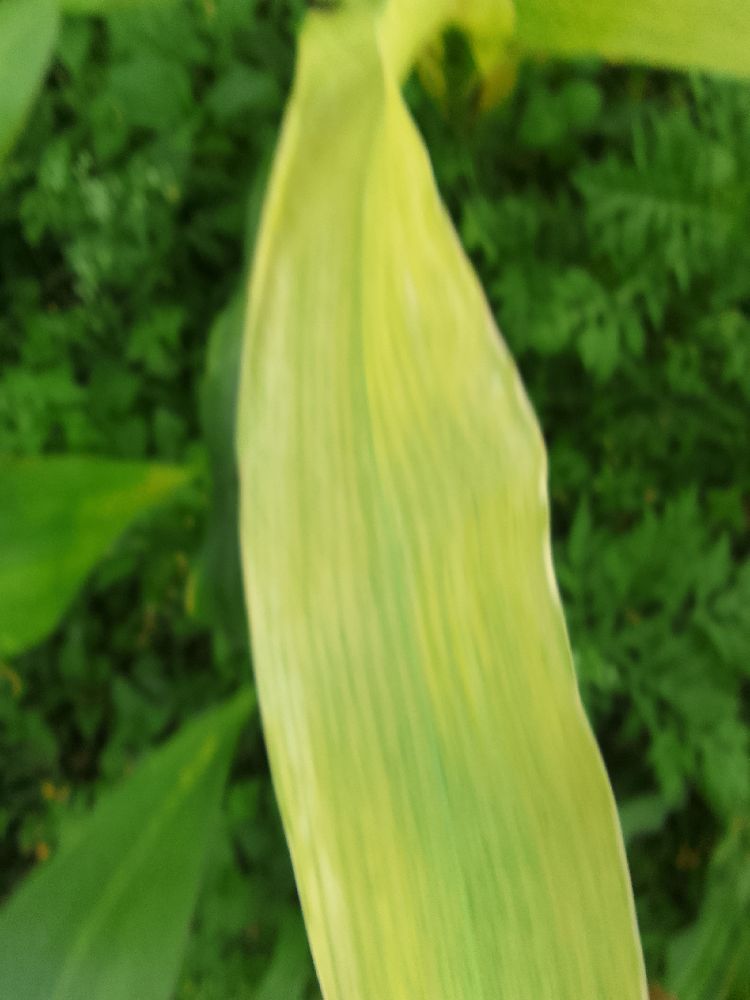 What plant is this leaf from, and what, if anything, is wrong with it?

maize, maize lethal necrosis
